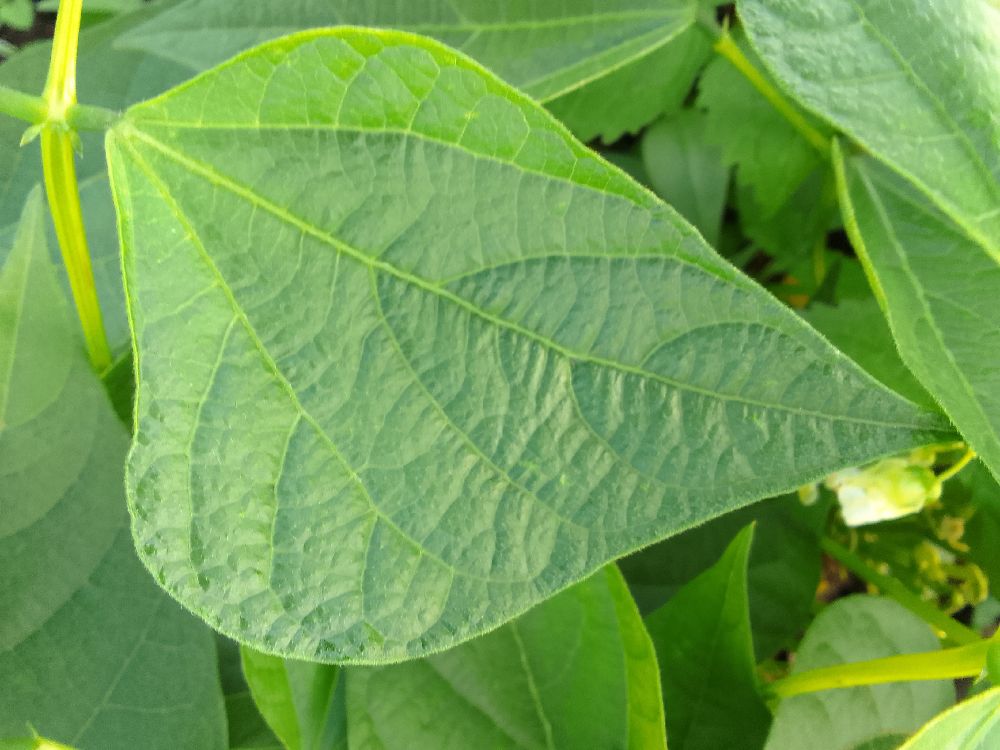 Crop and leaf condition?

common bean, healthy
